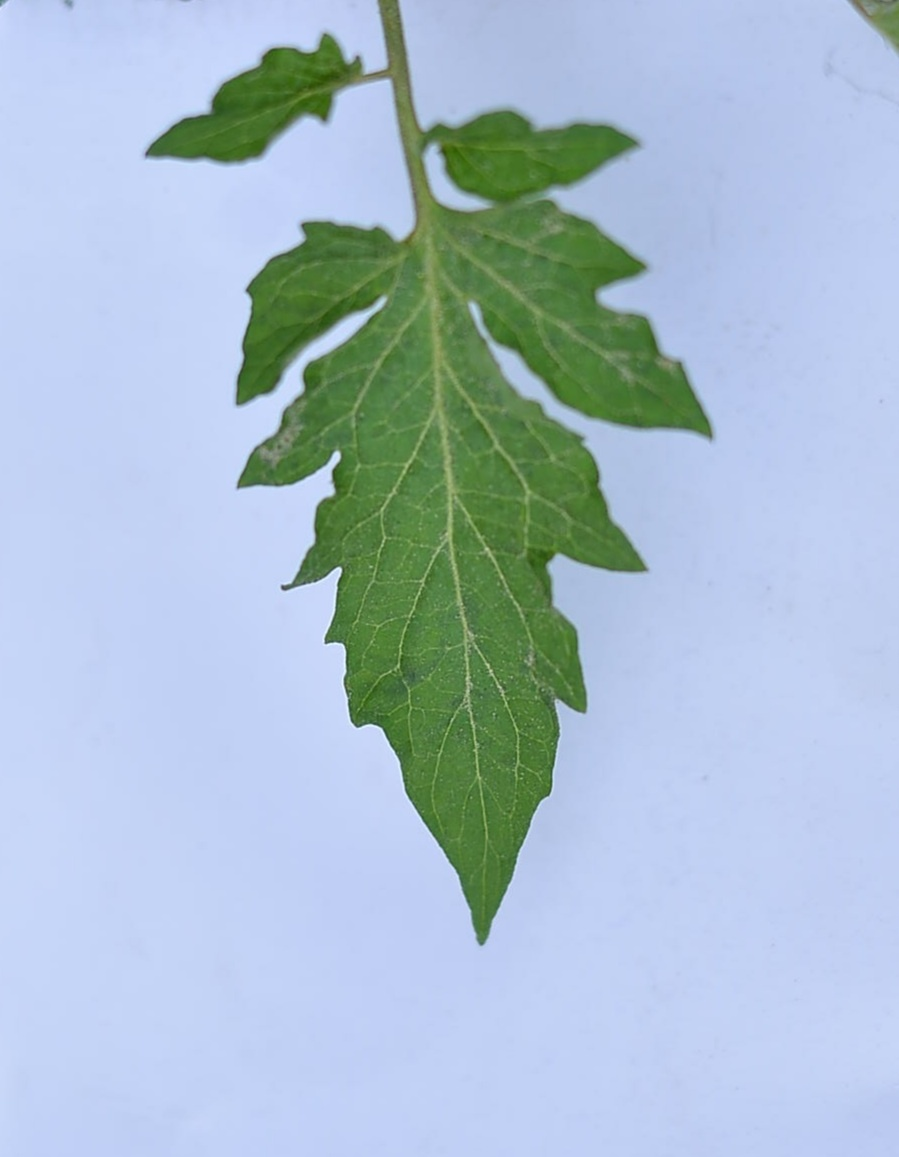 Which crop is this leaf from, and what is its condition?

tomato, healthy
